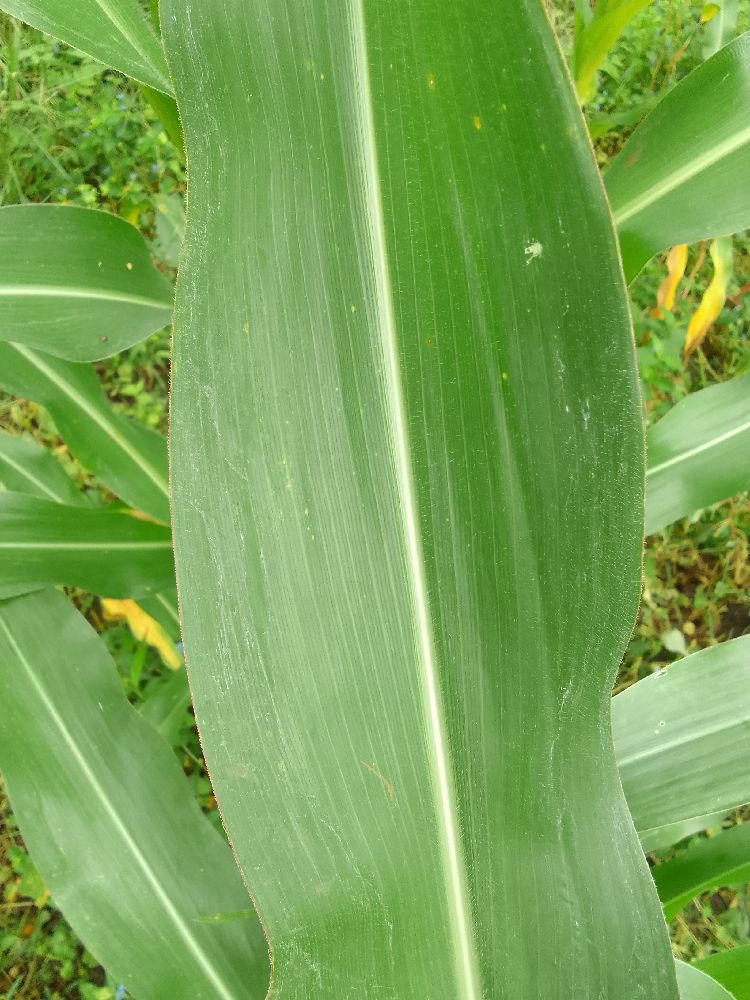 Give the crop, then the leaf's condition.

maize, healthy
